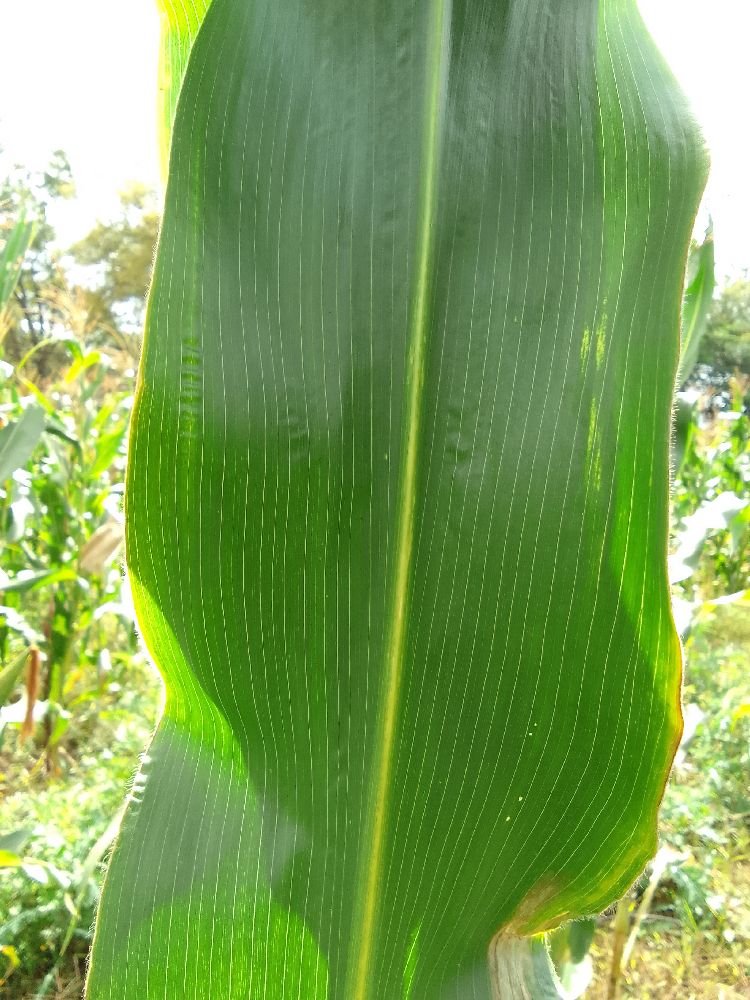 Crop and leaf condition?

maize, healthy
